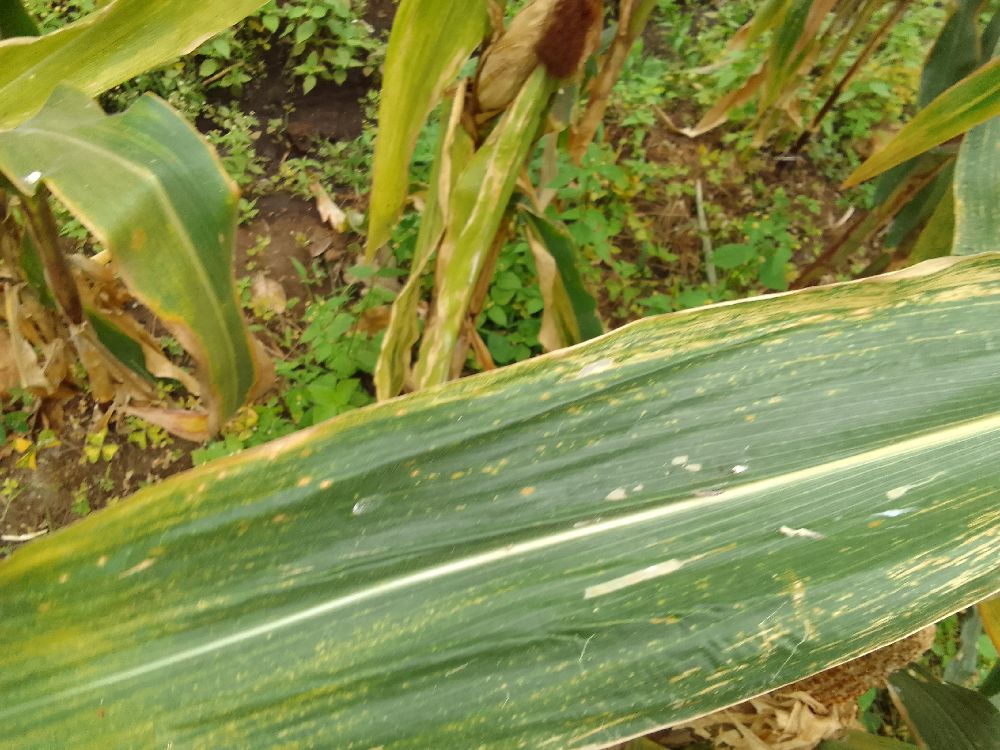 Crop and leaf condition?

maize, maize lethal necrosis
